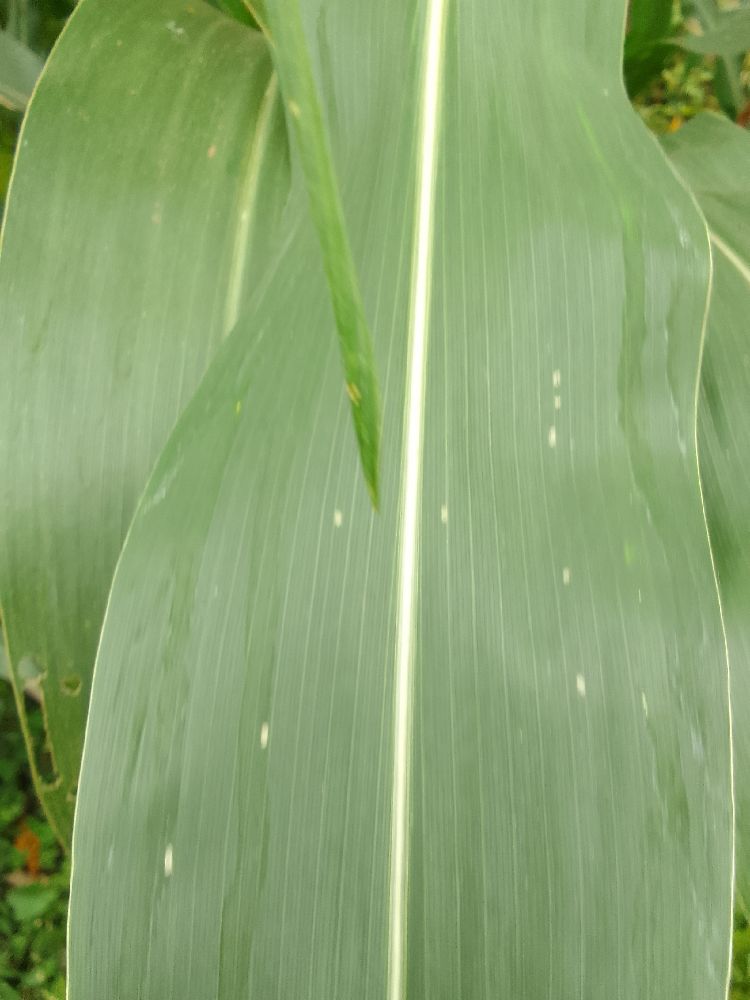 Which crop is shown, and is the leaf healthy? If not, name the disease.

maize, healthy
